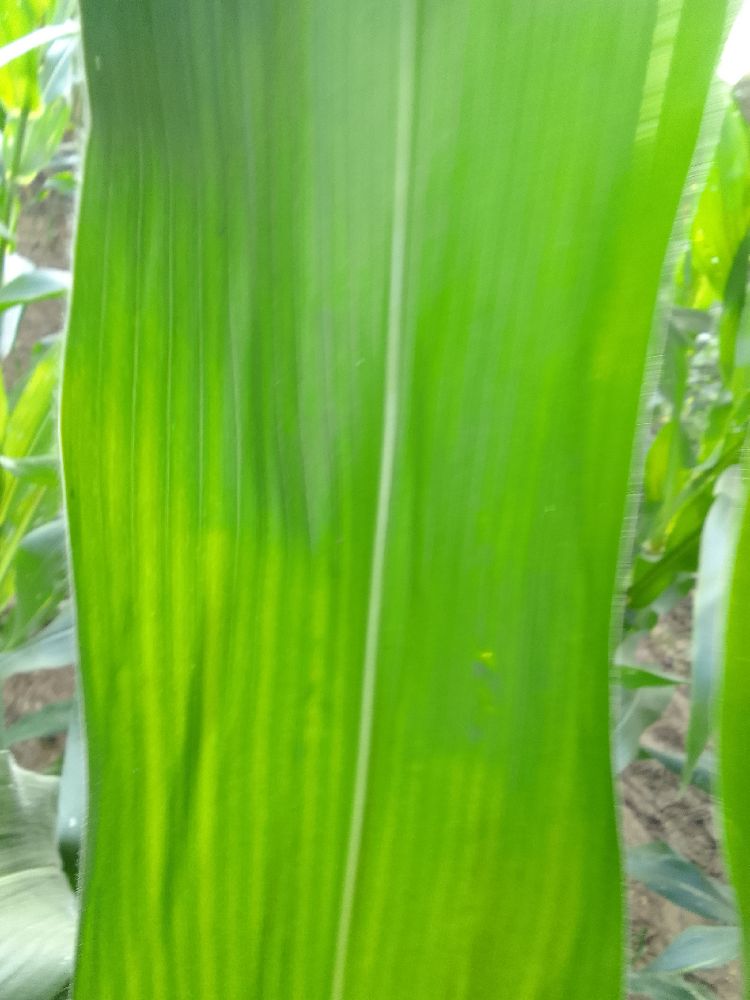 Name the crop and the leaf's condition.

maize, healthy
